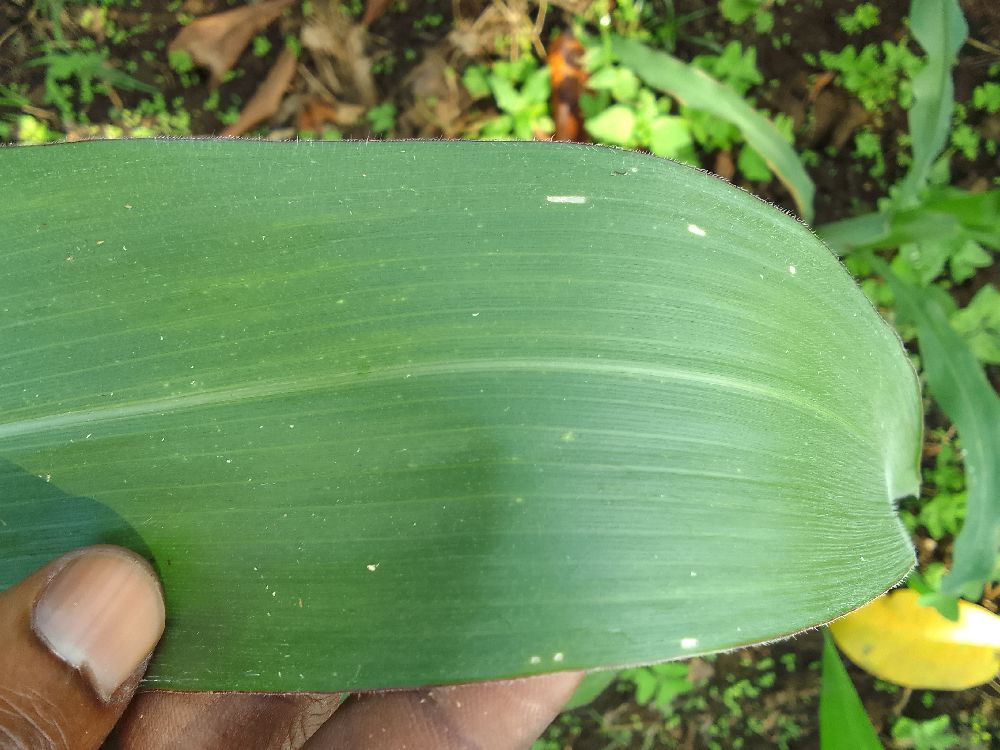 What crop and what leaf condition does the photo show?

maize, healthy
